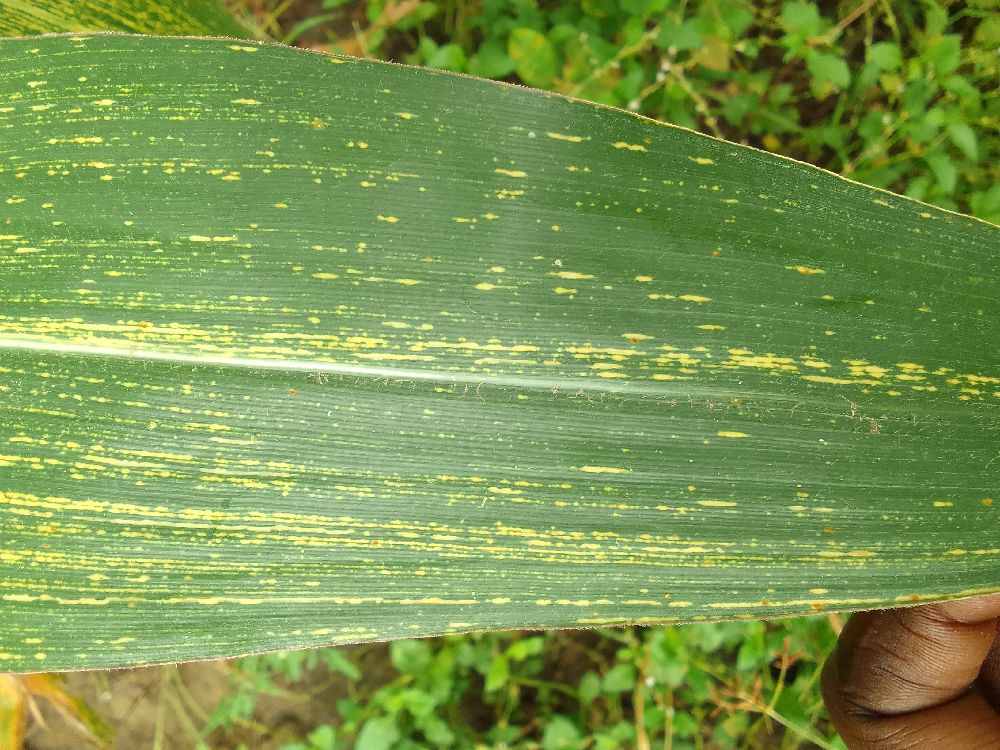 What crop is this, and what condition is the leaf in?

maize, maize streak virus
